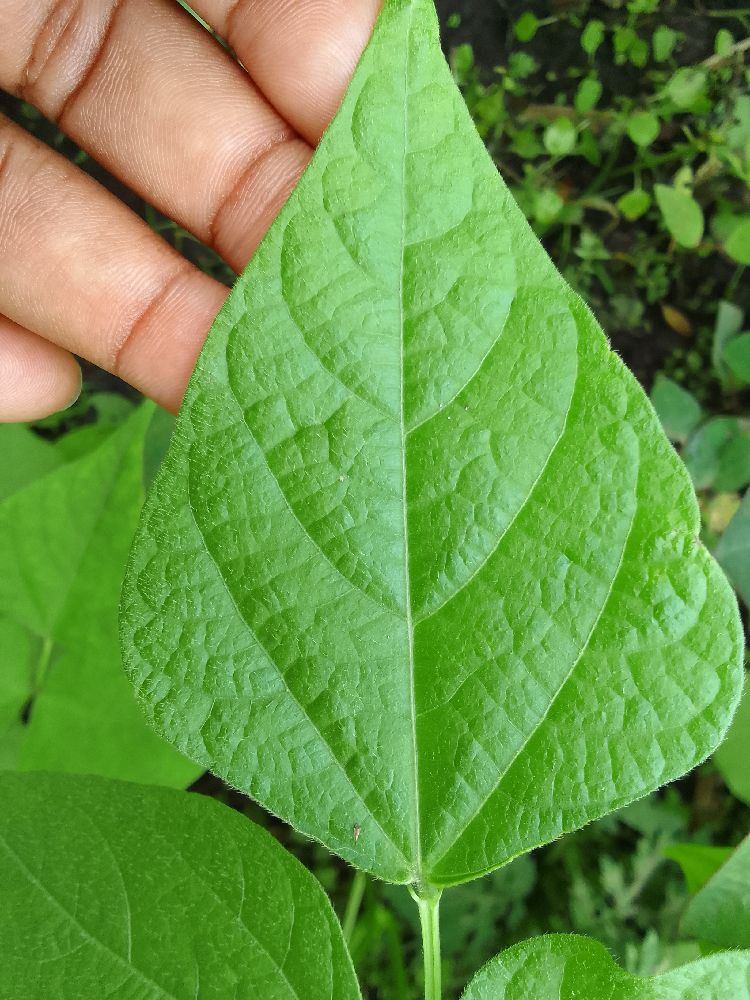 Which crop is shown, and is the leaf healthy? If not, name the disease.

common bean, healthy
